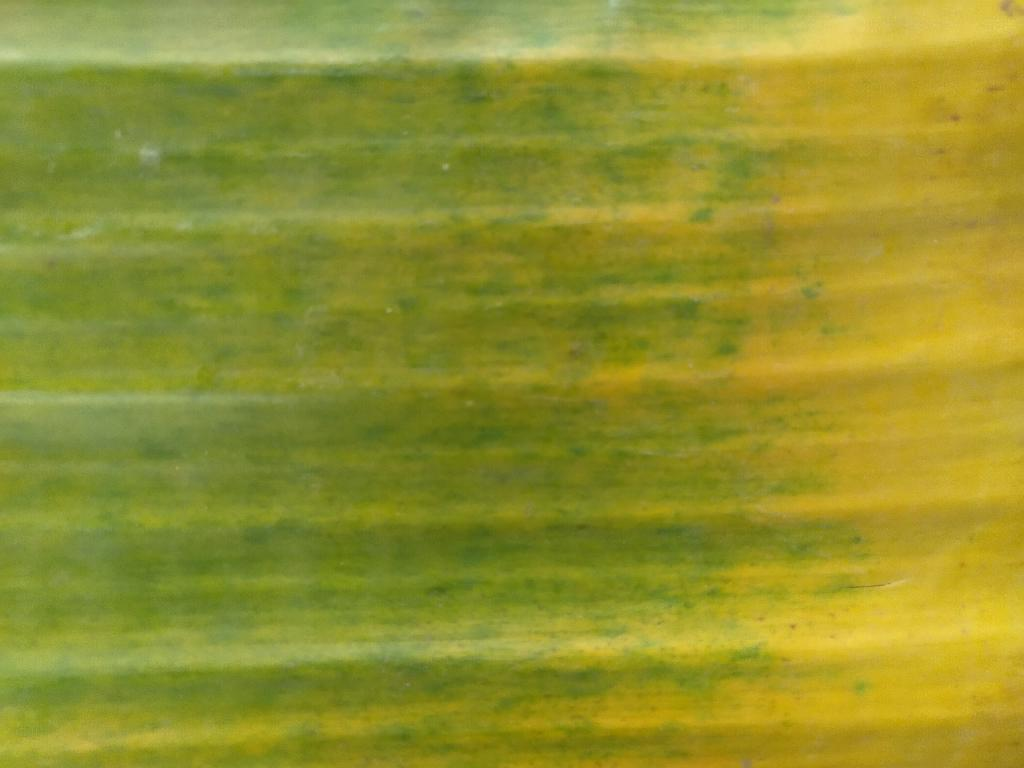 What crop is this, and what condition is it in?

banana, fusarium wilt race 1
